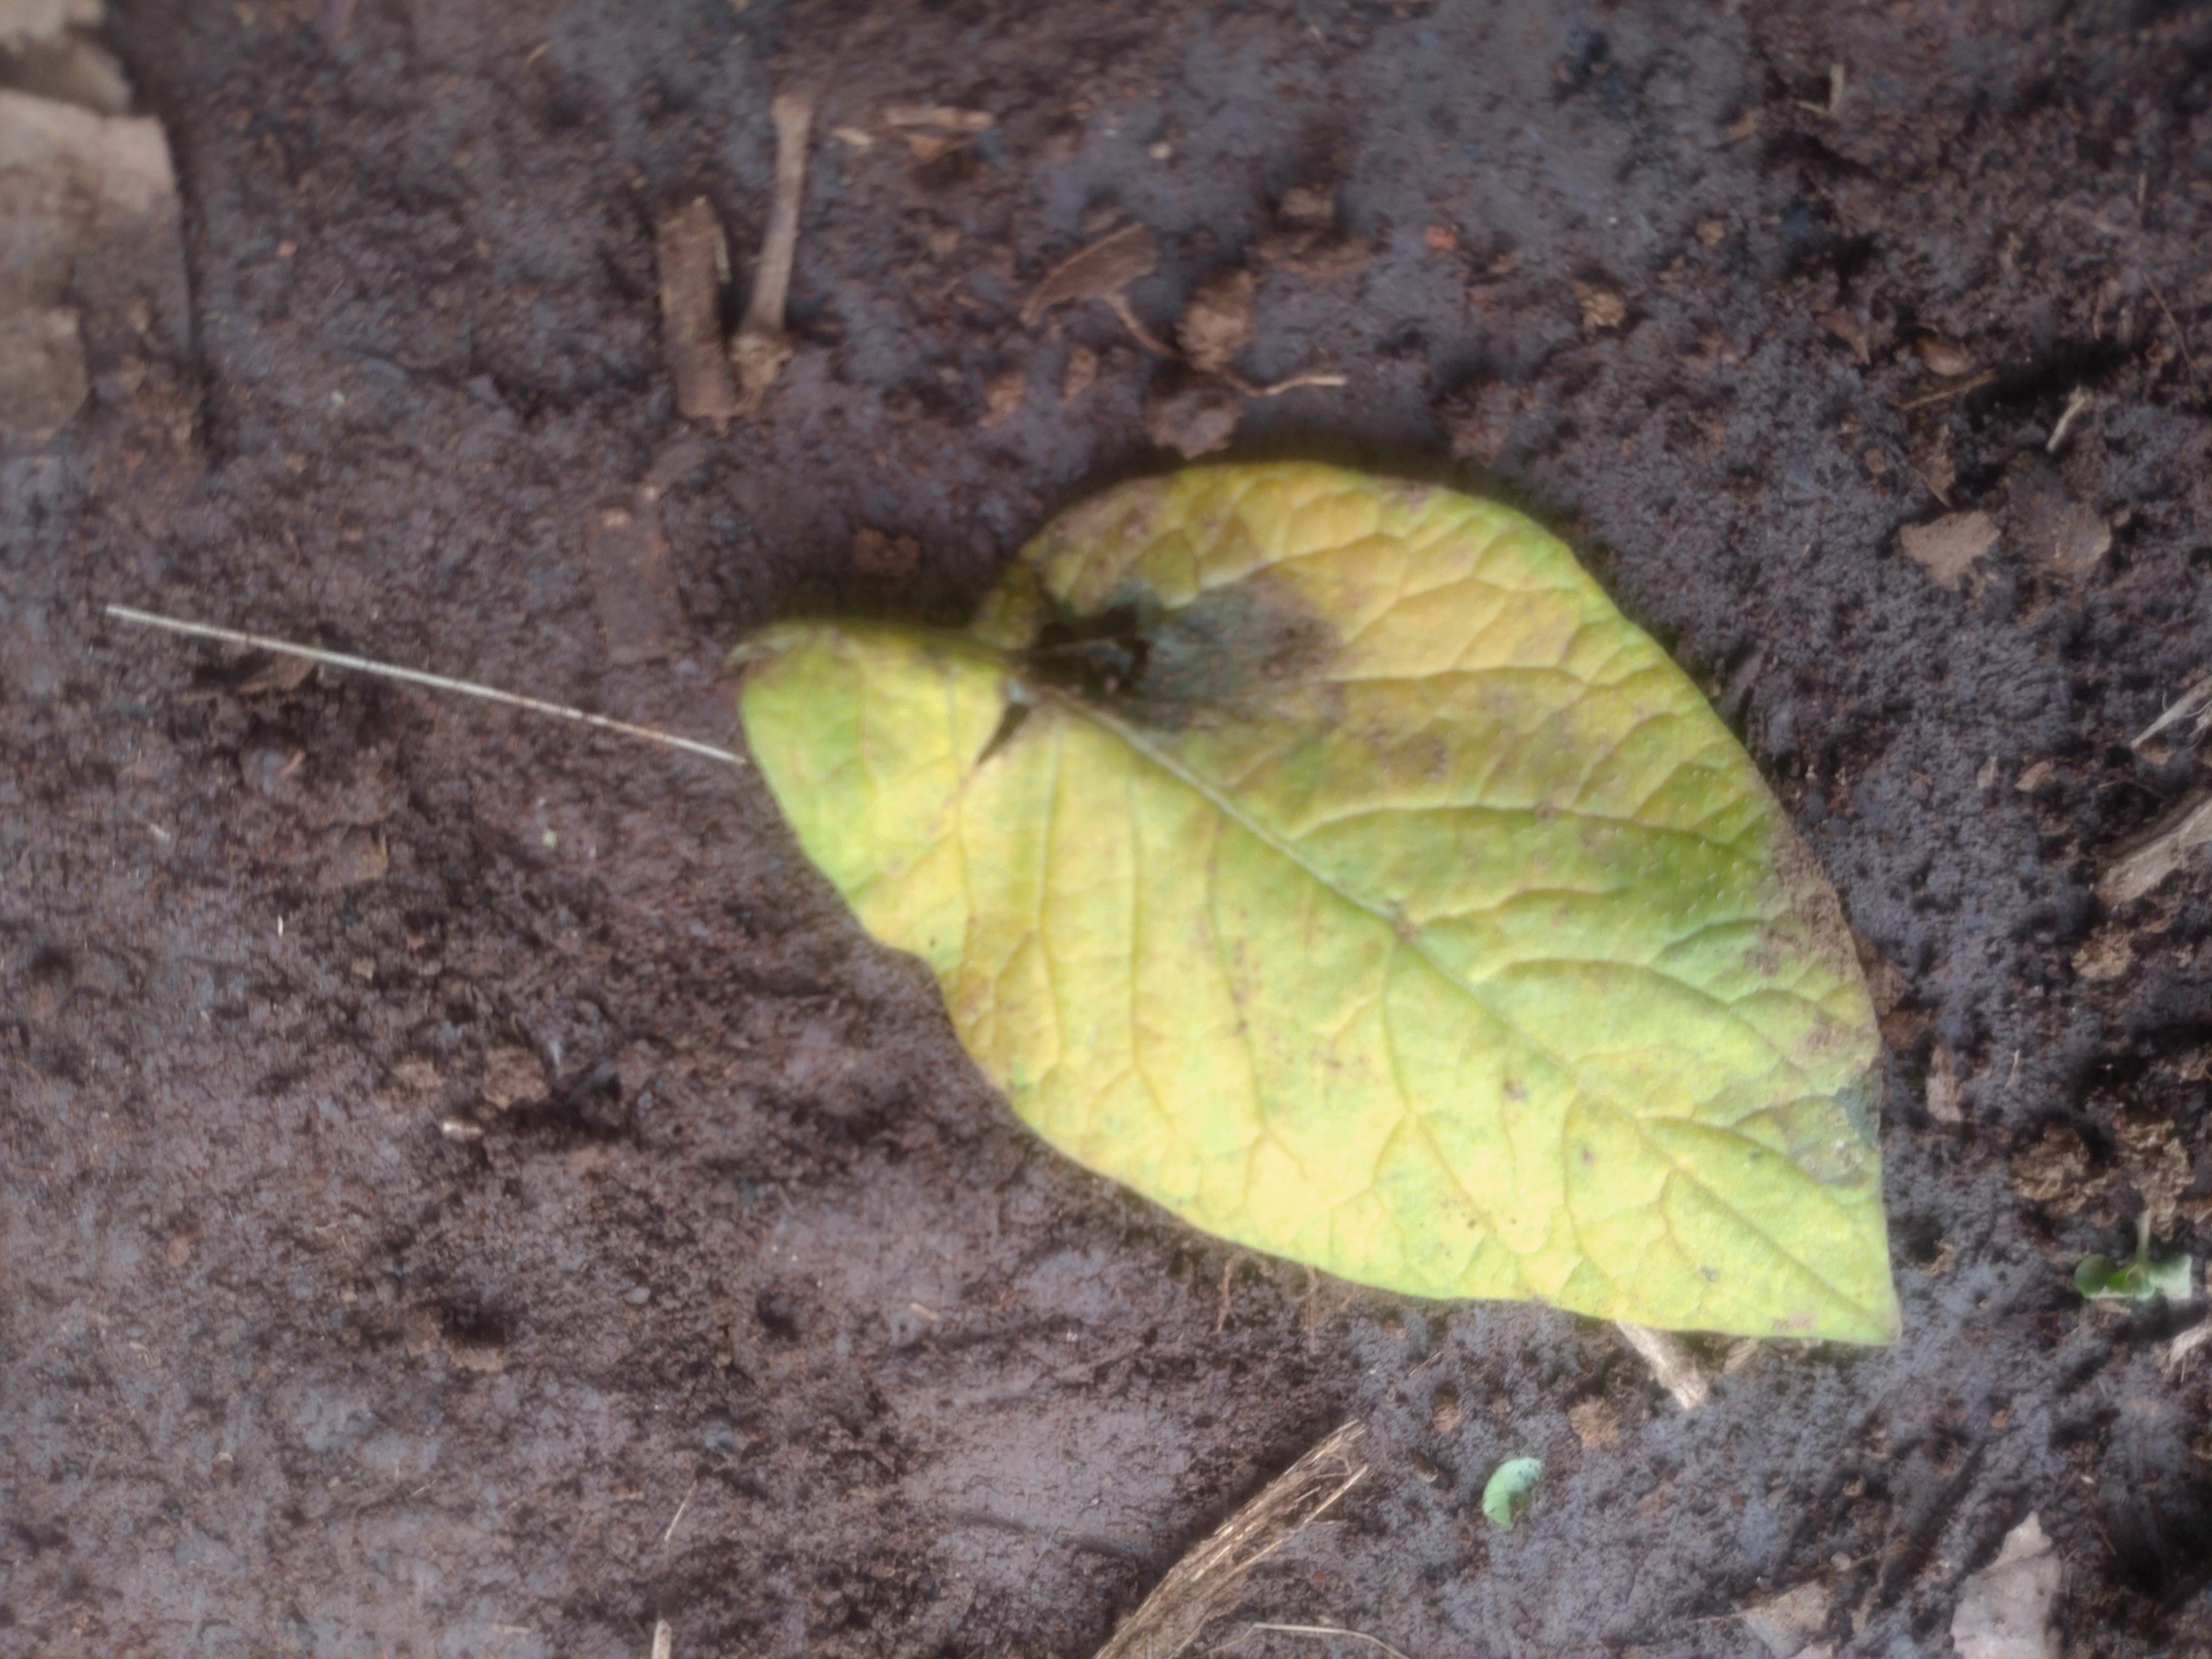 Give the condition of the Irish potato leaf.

late blight
